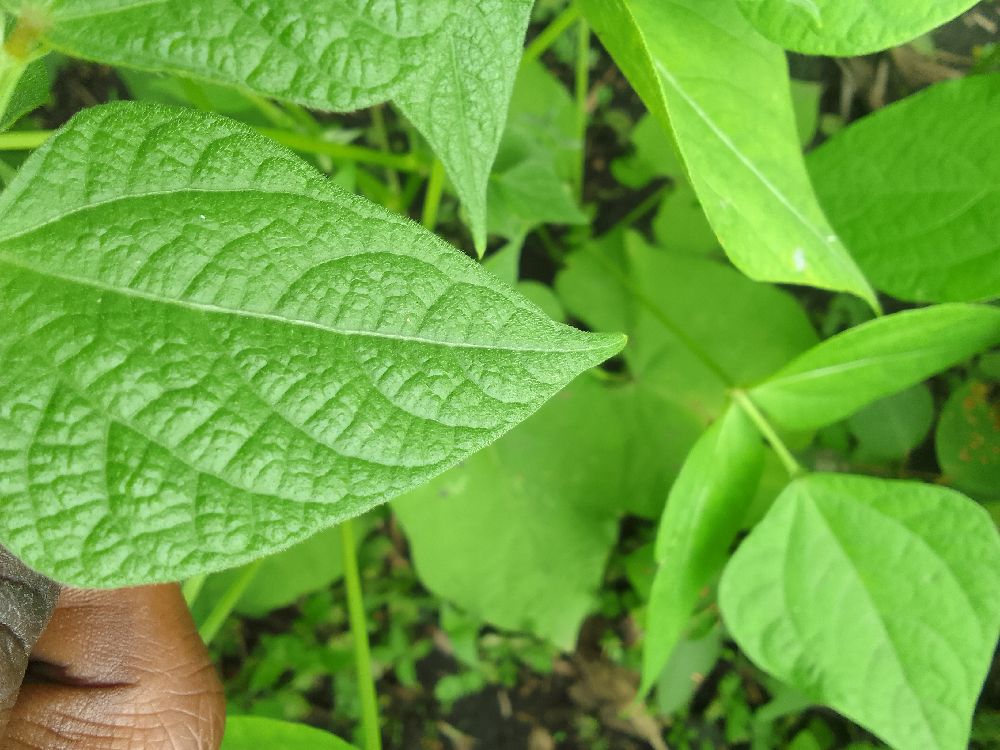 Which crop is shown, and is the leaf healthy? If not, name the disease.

common bean, healthy
